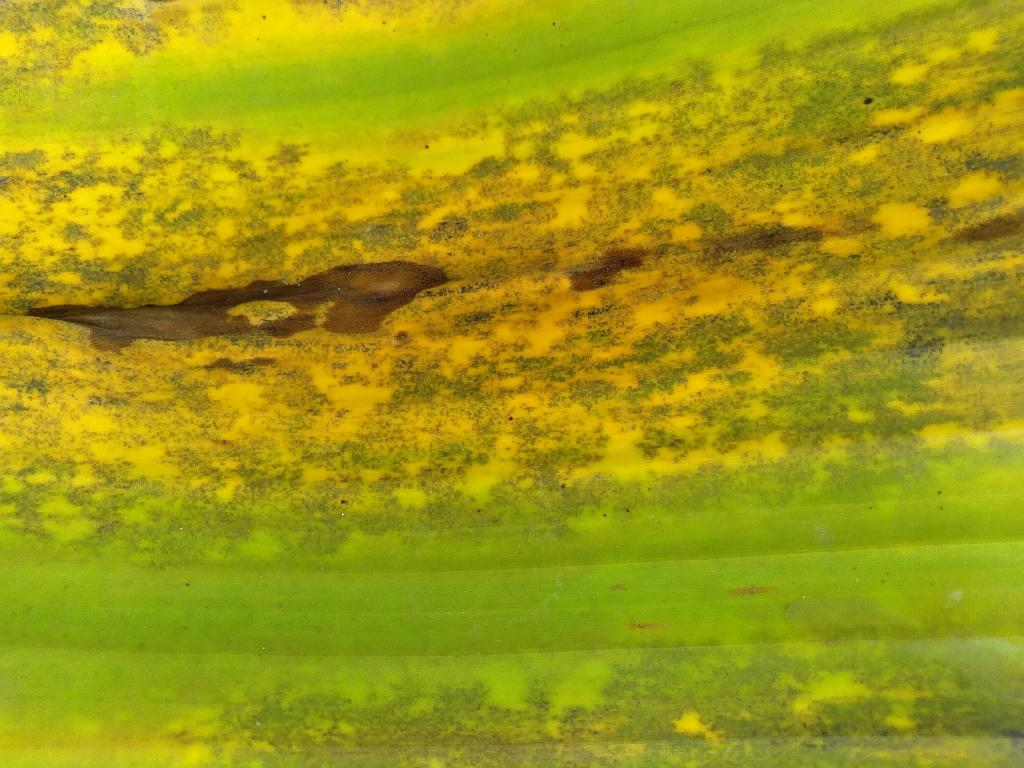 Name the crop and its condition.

banana, black sigatoka
